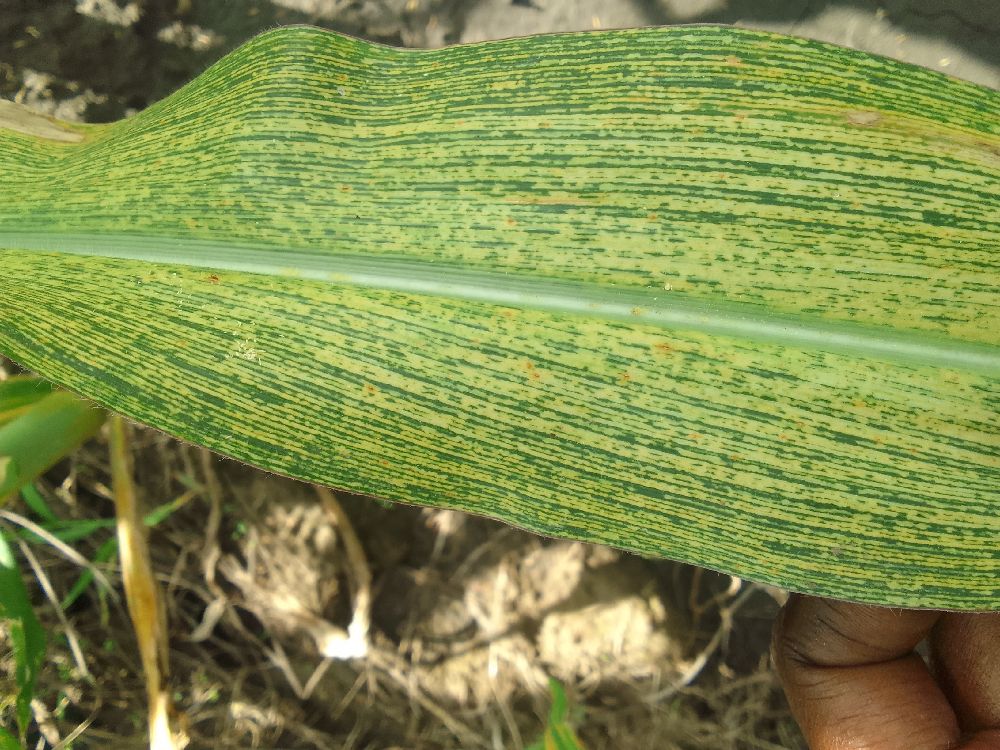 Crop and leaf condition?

maize, maize streak virus
